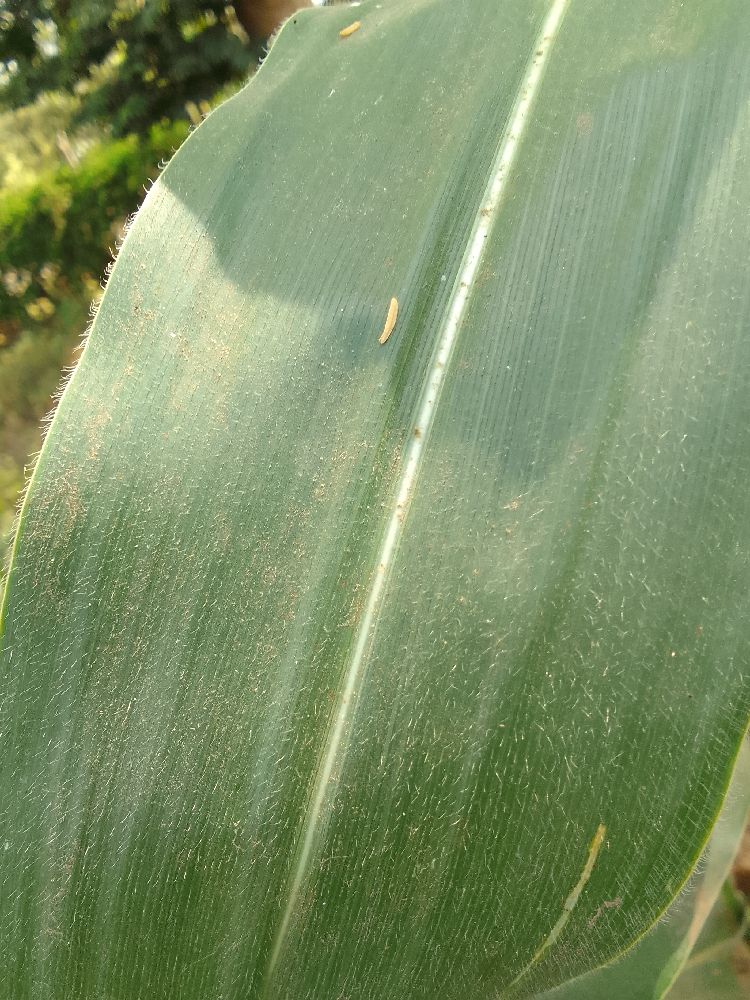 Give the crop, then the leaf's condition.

maize, healthy
